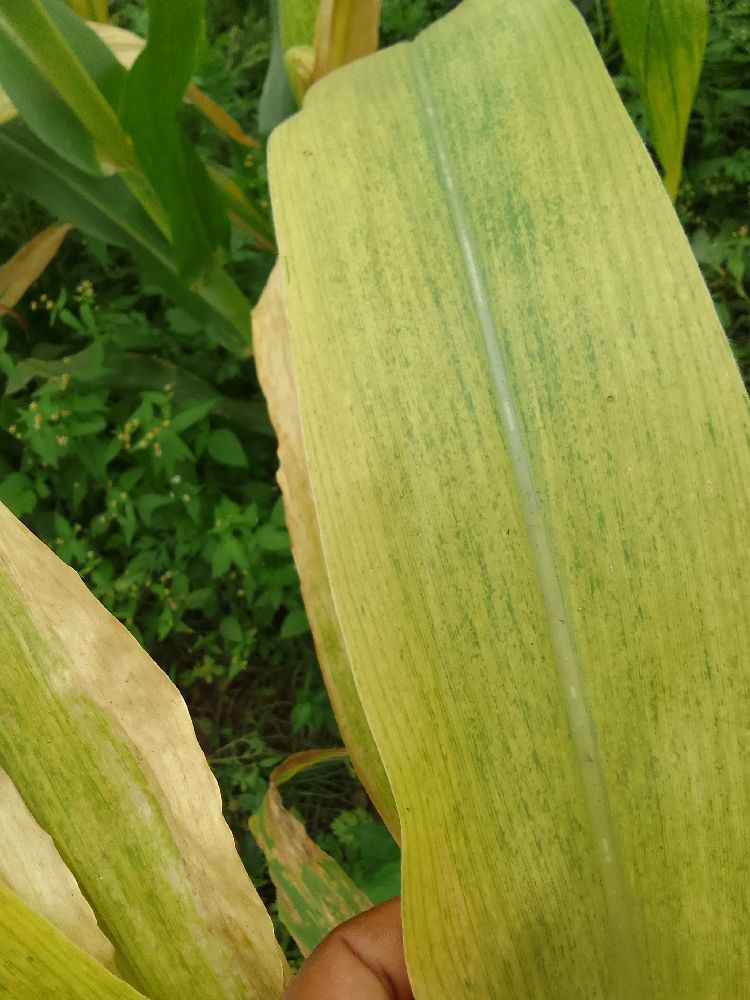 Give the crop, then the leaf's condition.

maize, maize lethal necrosis
